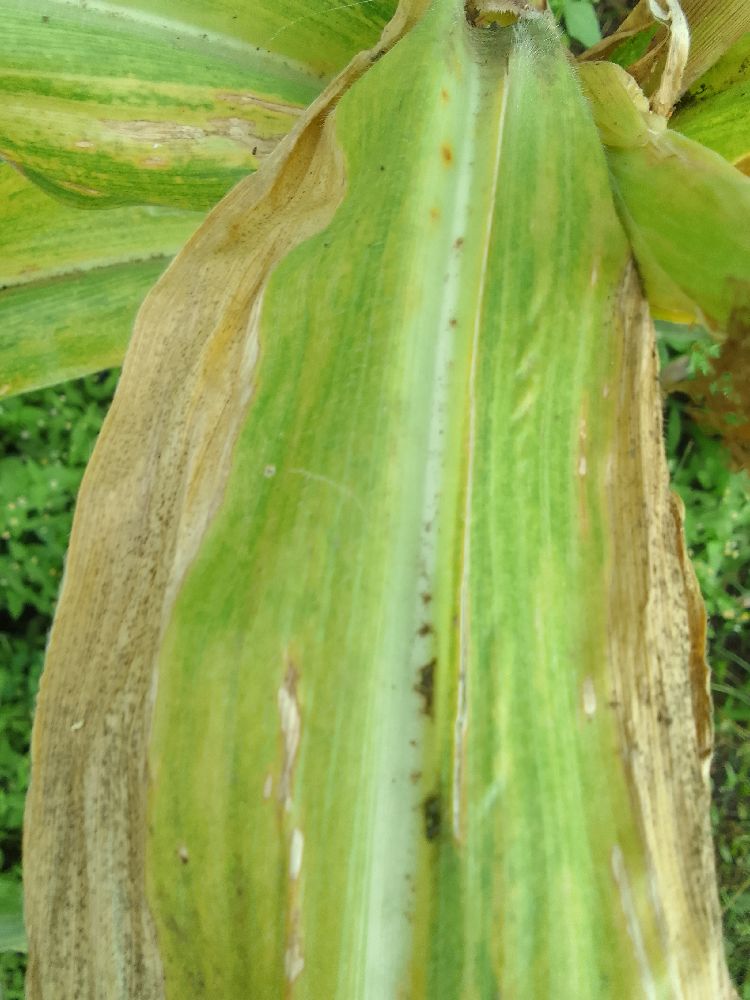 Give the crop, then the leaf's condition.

maize, maize lethal necrosis
